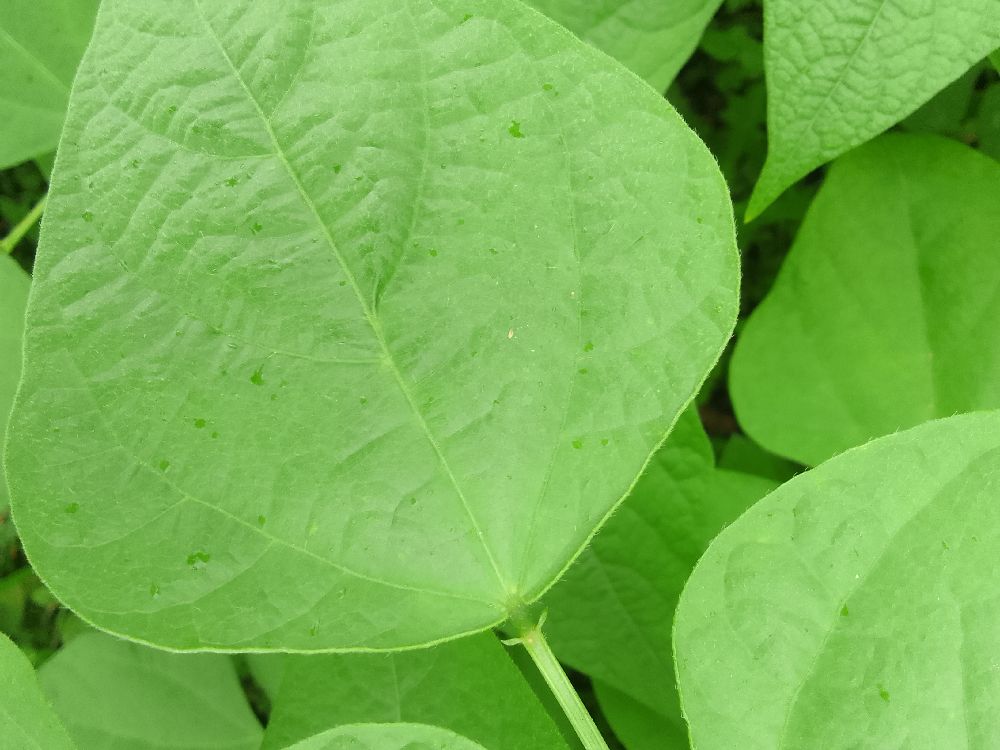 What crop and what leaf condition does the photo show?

common bean, healthy
